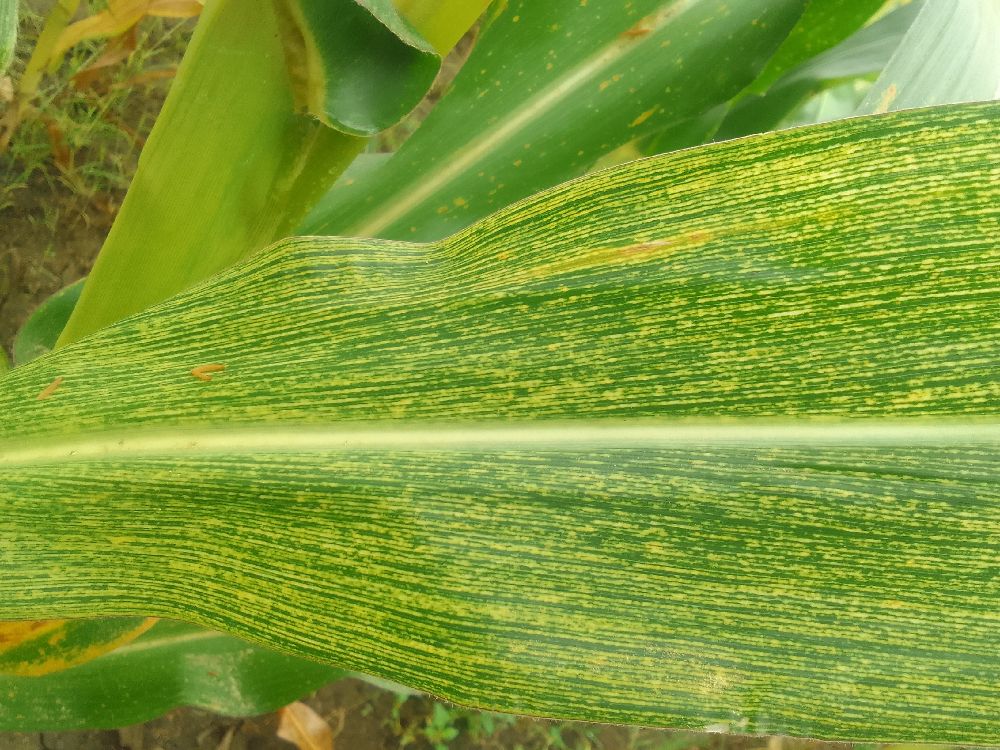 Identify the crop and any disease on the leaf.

maize, maize streak virus
